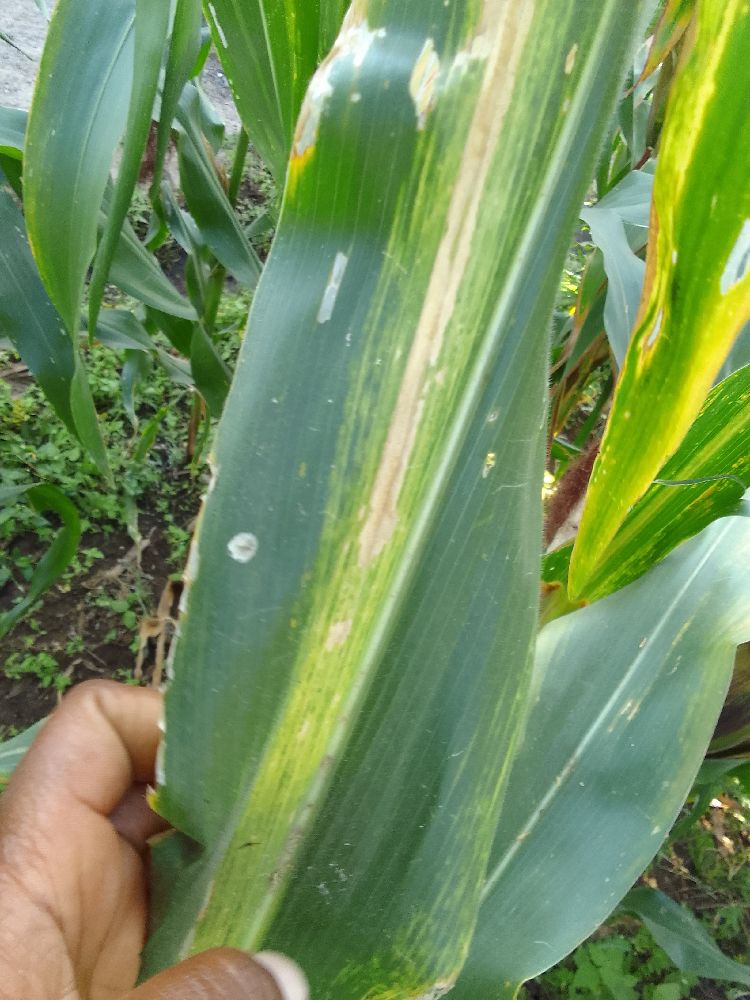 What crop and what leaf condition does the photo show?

maize, maize lethal necrosis
